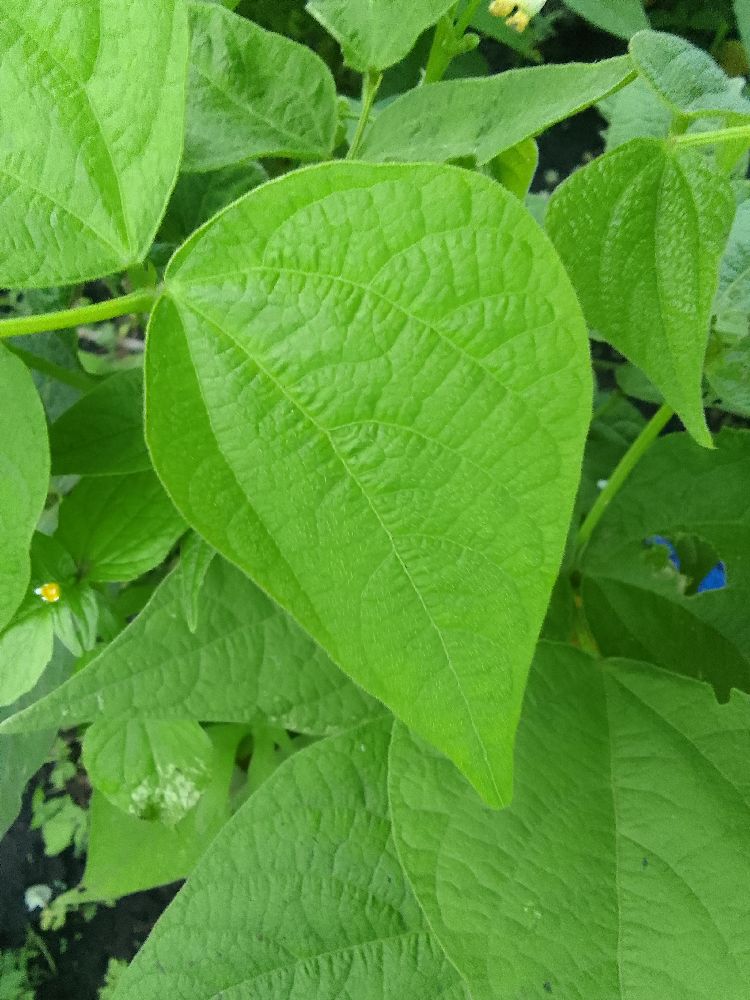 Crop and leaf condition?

common bean, healthy
